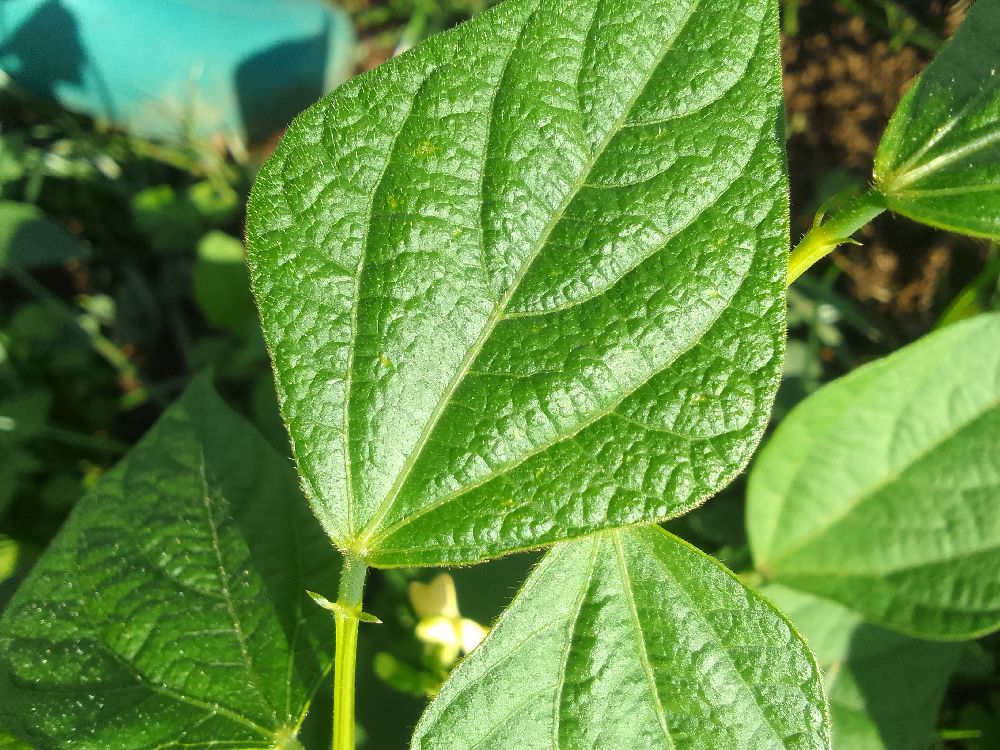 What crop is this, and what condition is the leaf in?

common bean, healthy
